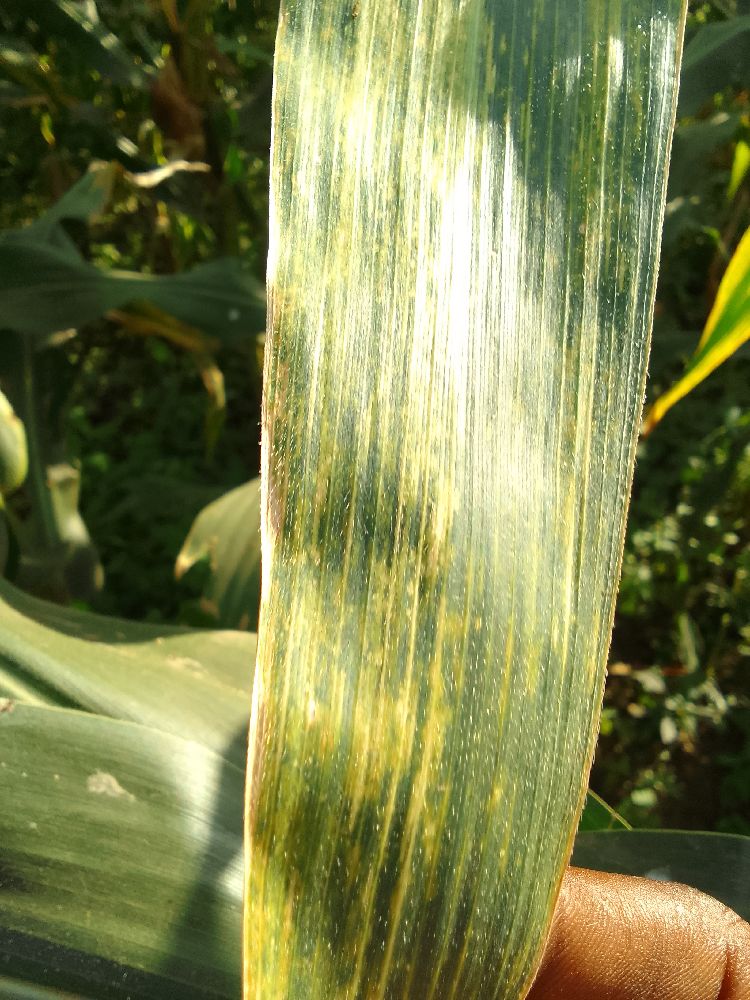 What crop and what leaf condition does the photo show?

maize, maize lethal necrosis
